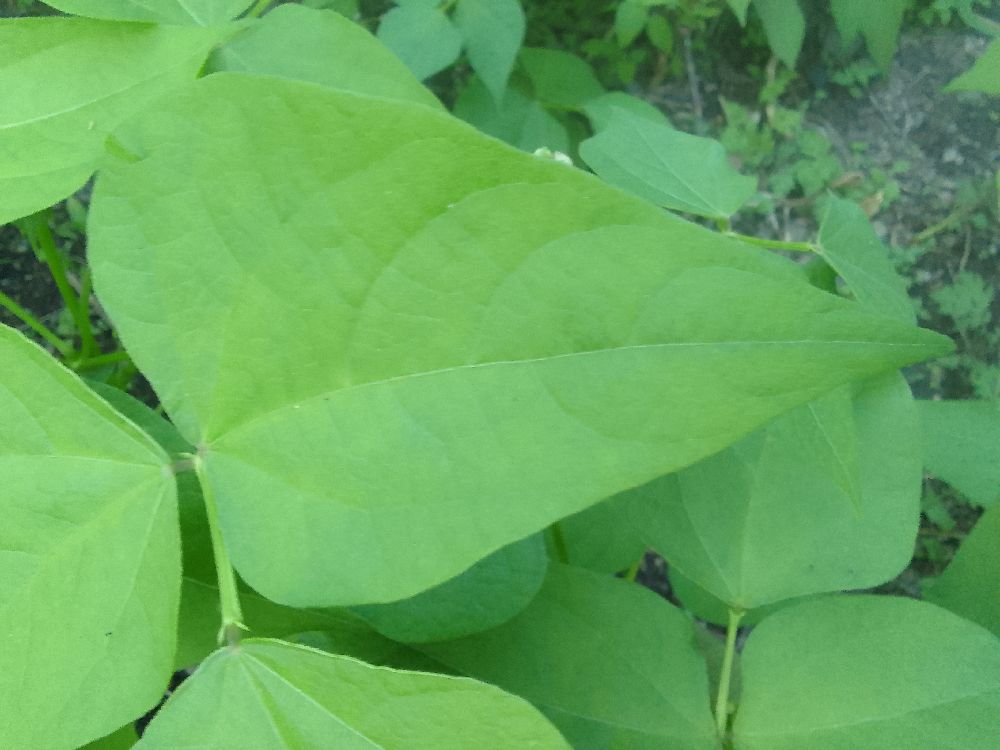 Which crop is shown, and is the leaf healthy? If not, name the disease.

common bean, healthy
